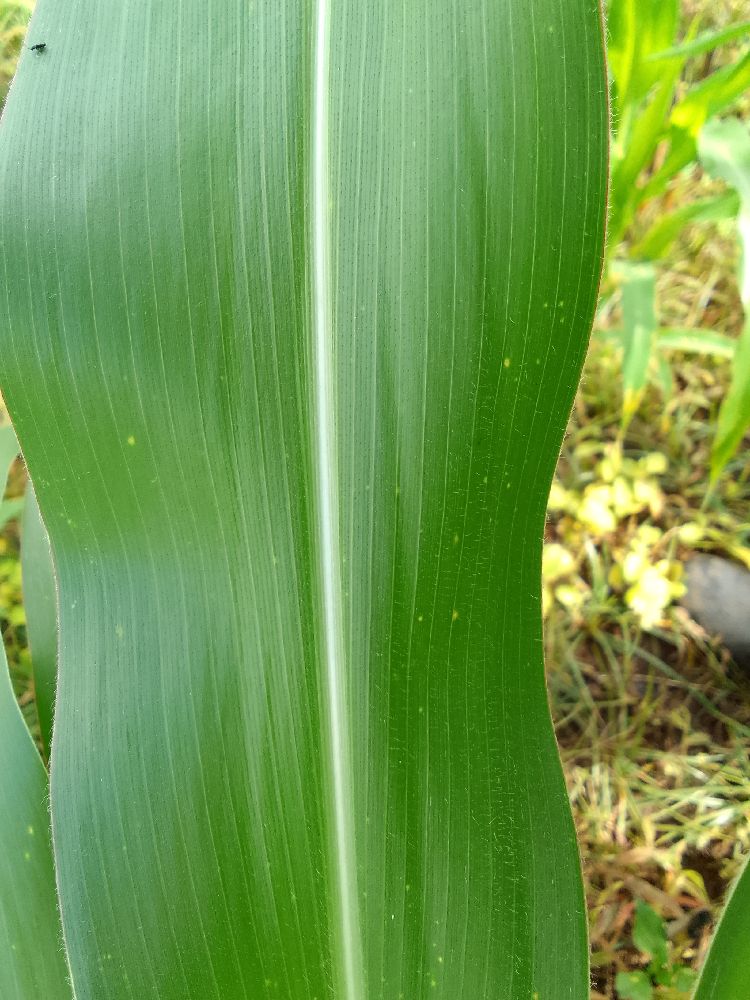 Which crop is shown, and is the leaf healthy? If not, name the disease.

maize, healthy
